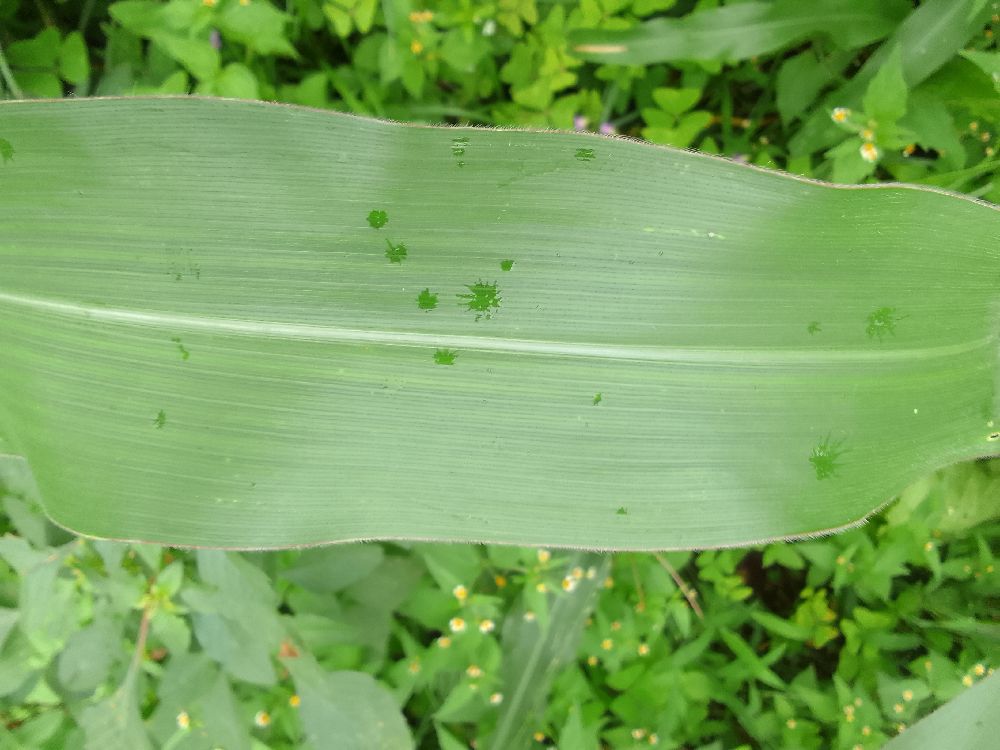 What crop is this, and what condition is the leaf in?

maize, healthy
